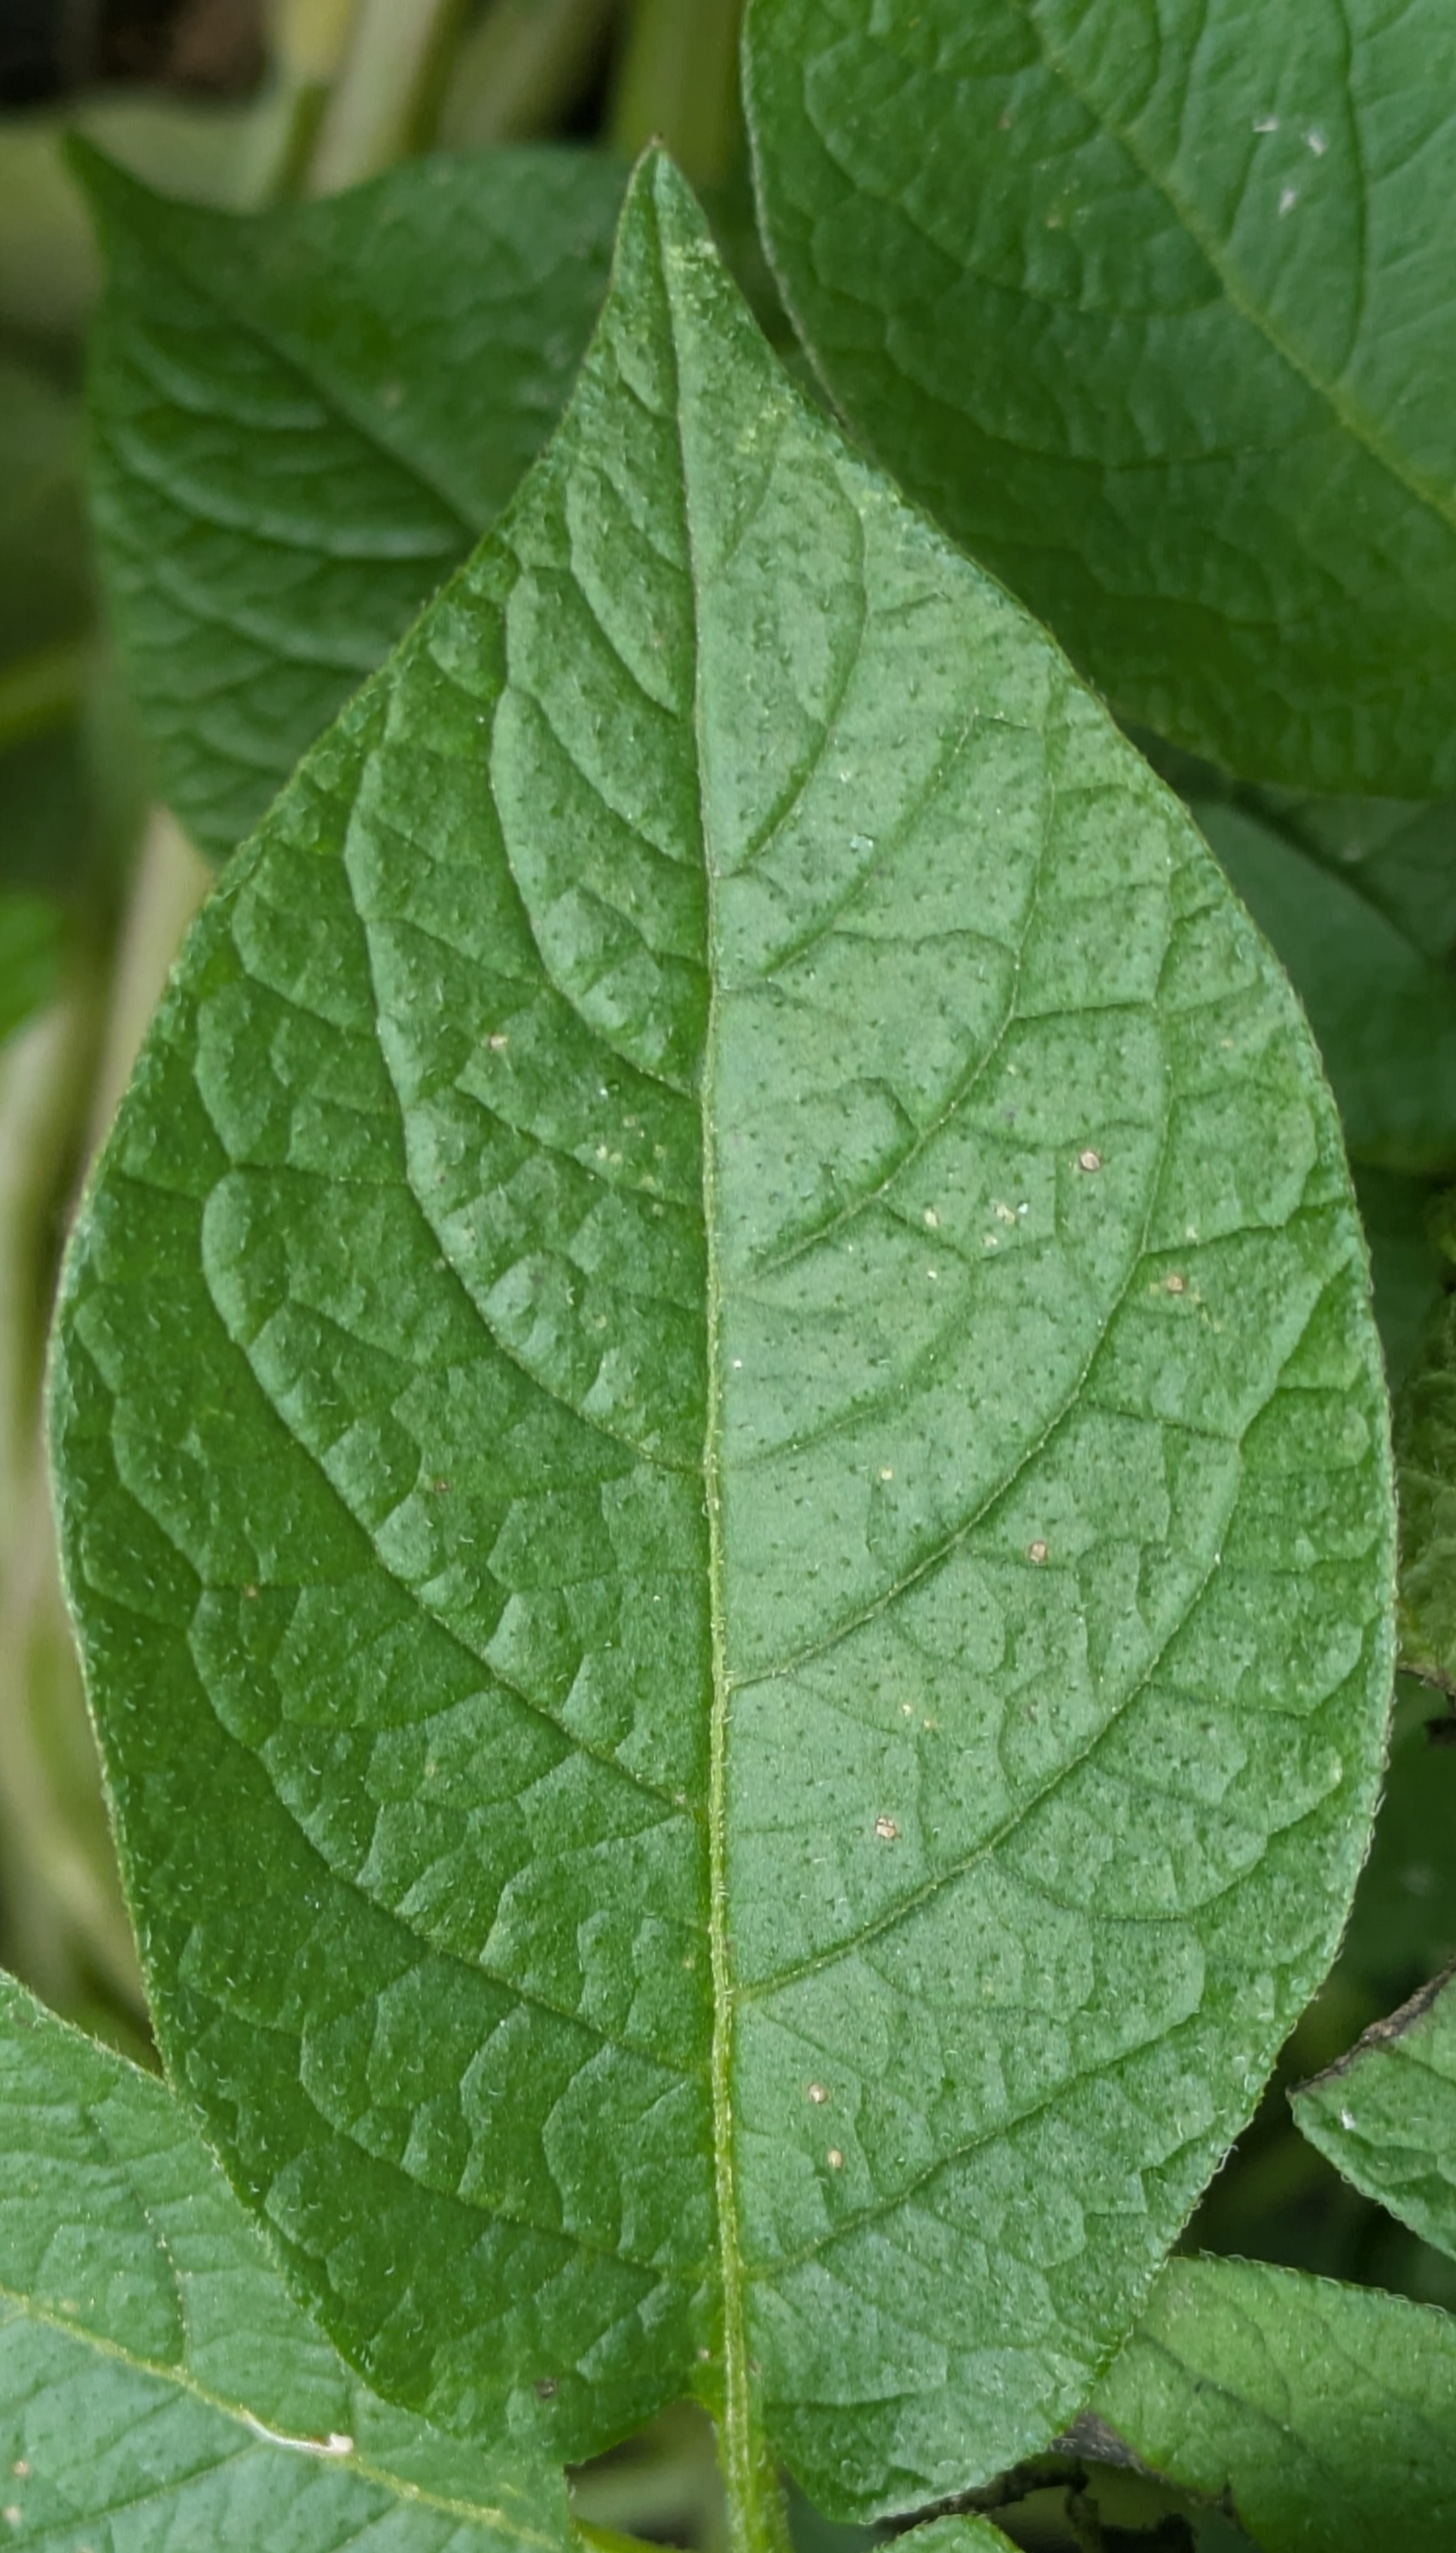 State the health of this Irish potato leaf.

healthy
